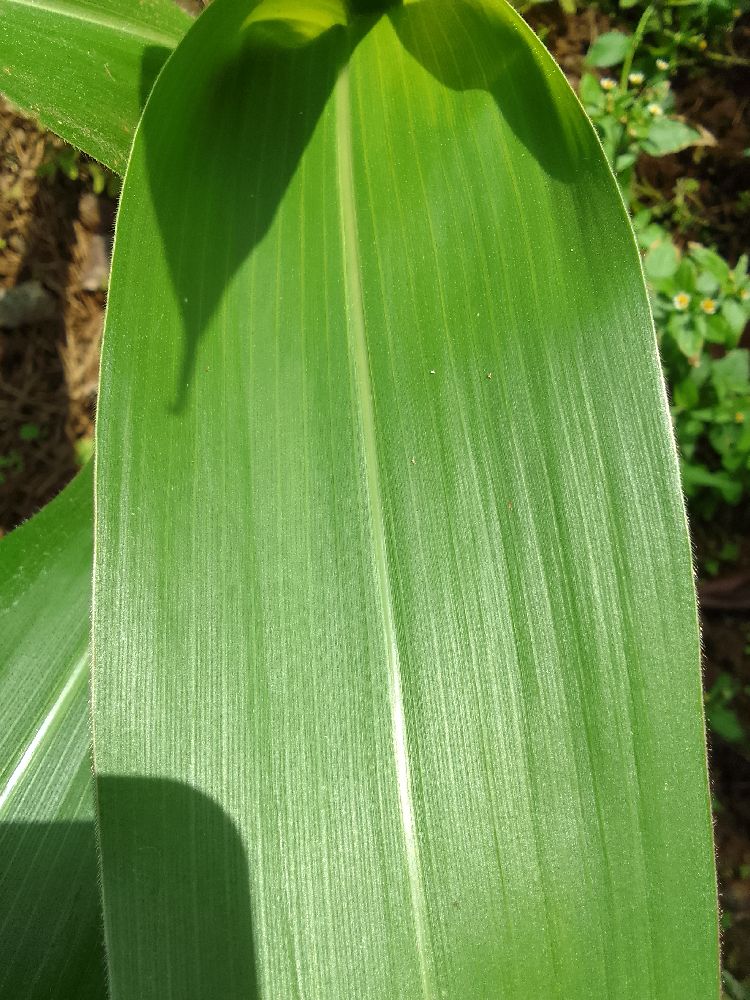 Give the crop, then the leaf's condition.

maize, healthy
